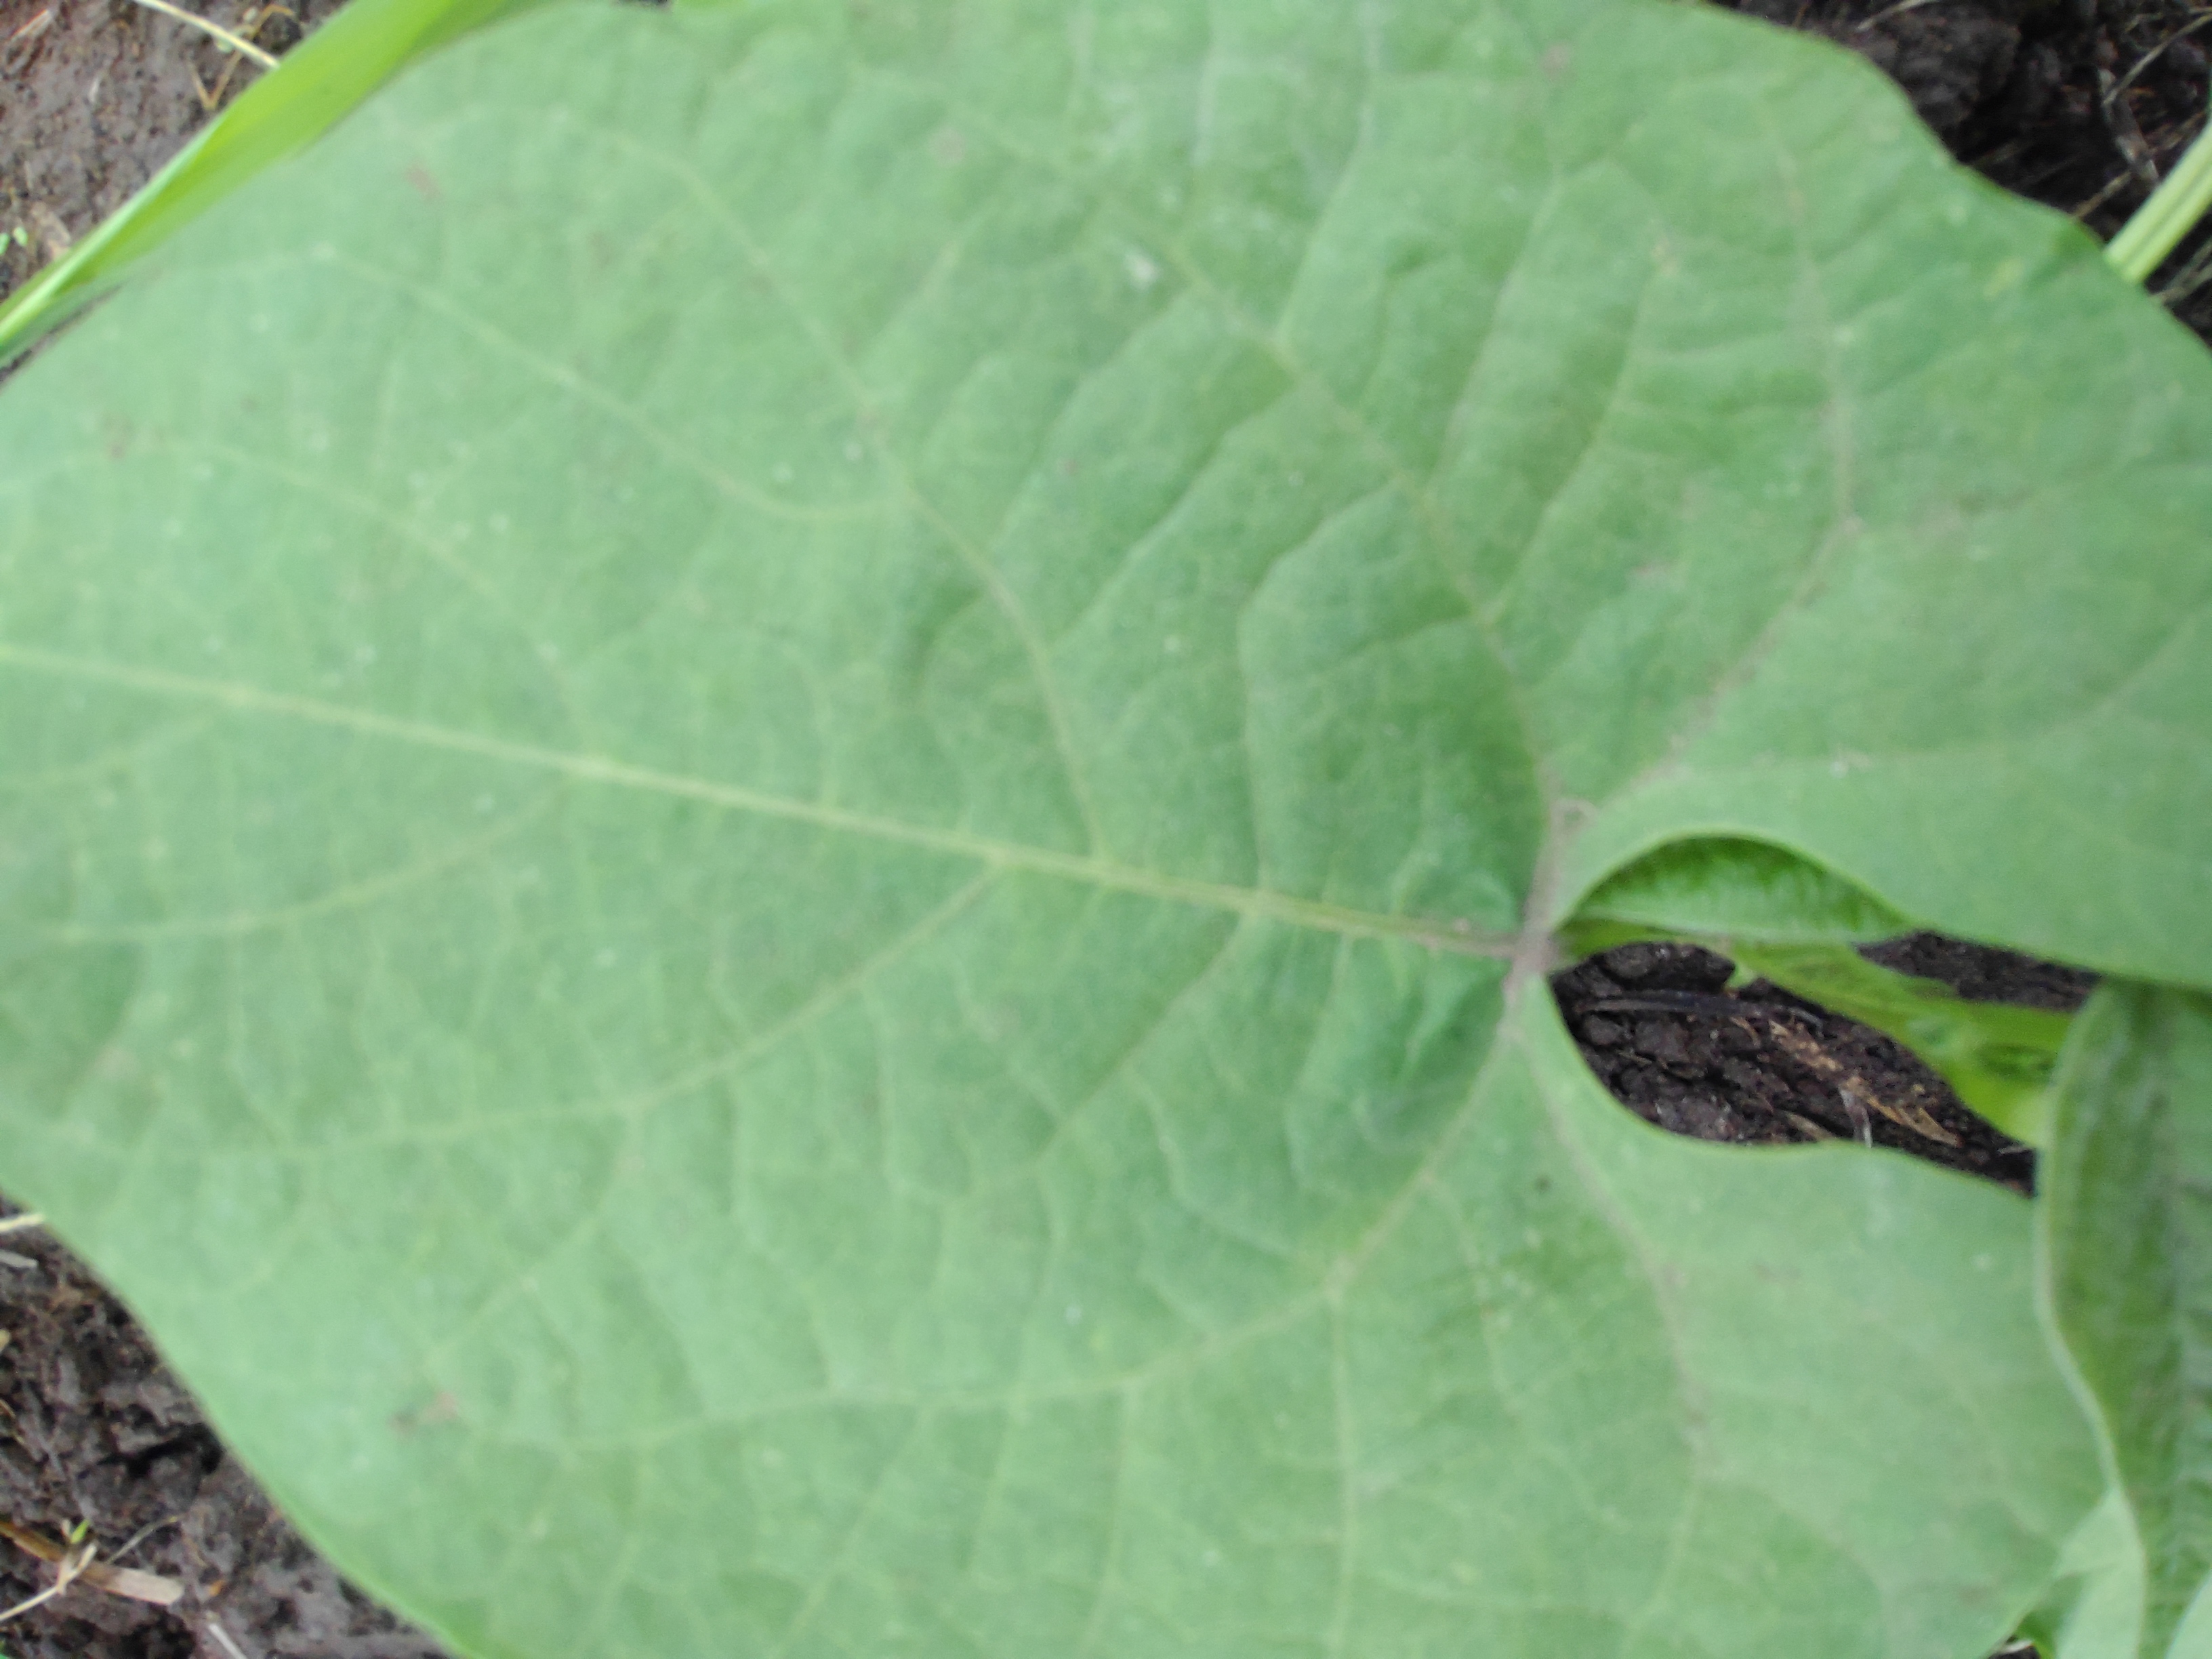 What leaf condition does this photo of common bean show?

healthy
